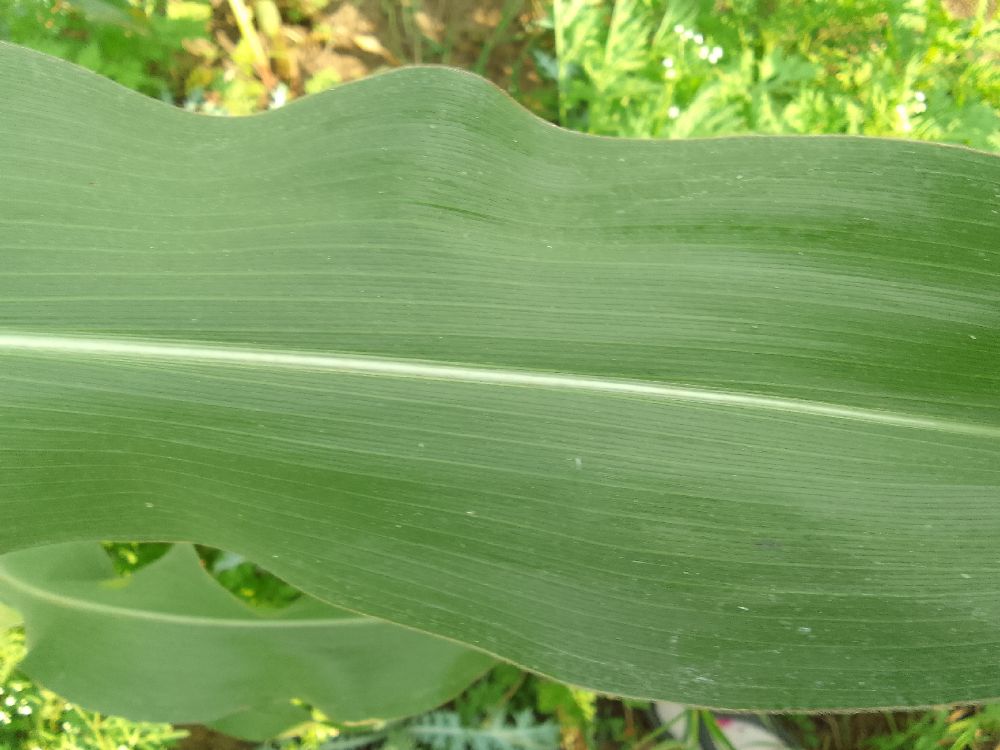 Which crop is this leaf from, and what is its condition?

maize, healthy
